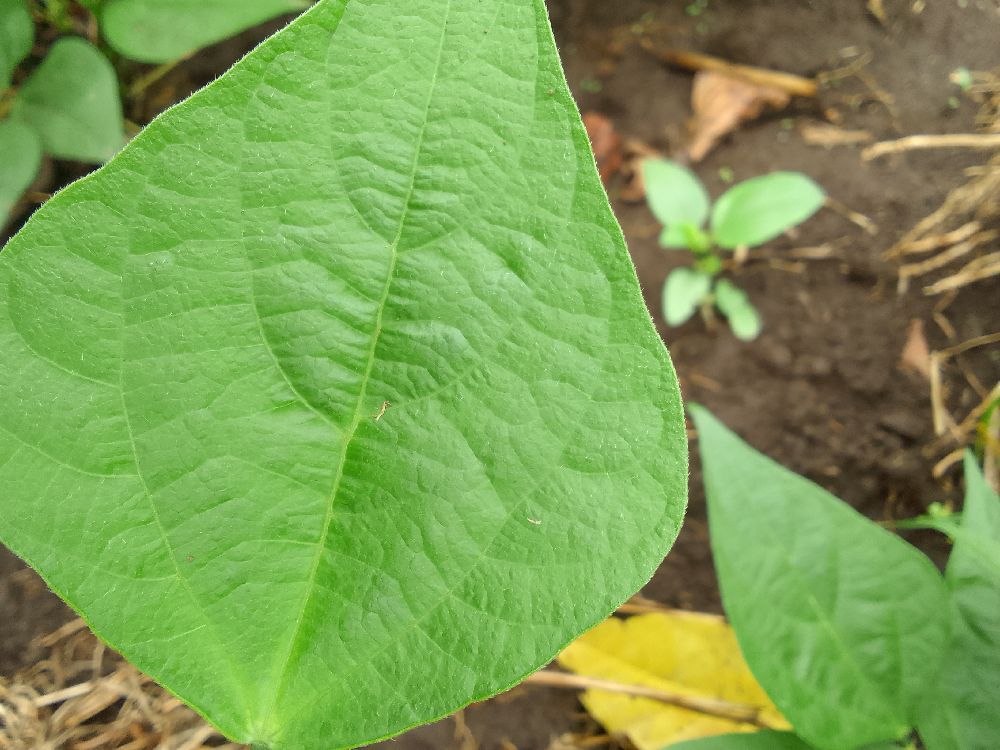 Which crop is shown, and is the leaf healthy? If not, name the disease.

common bean, healthy
